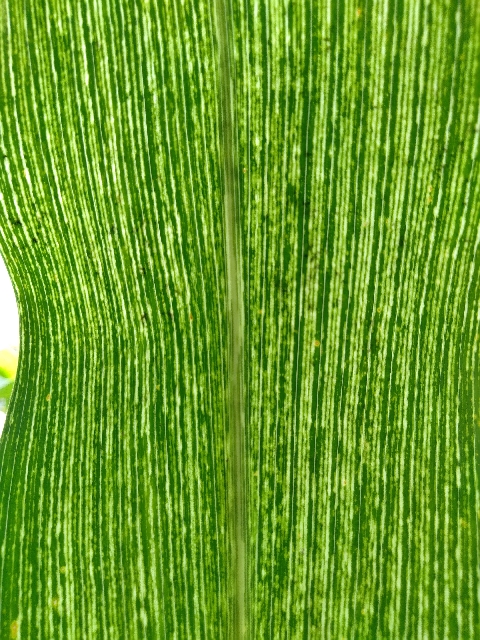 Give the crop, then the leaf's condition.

maize, maize streak virus
